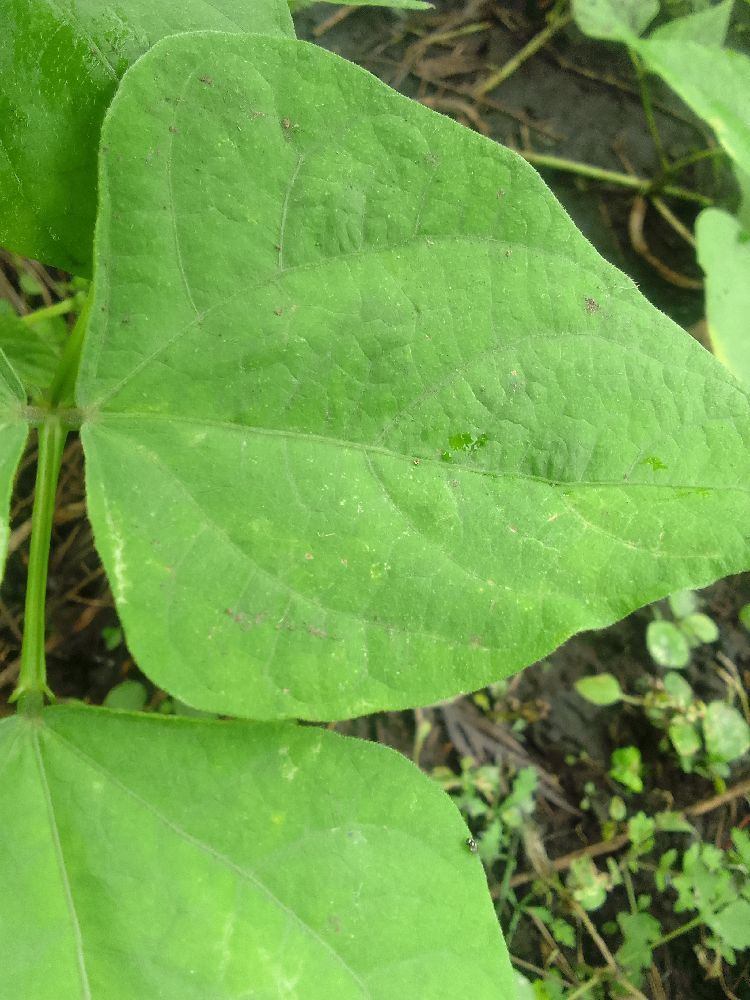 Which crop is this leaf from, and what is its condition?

common bean, healthy
